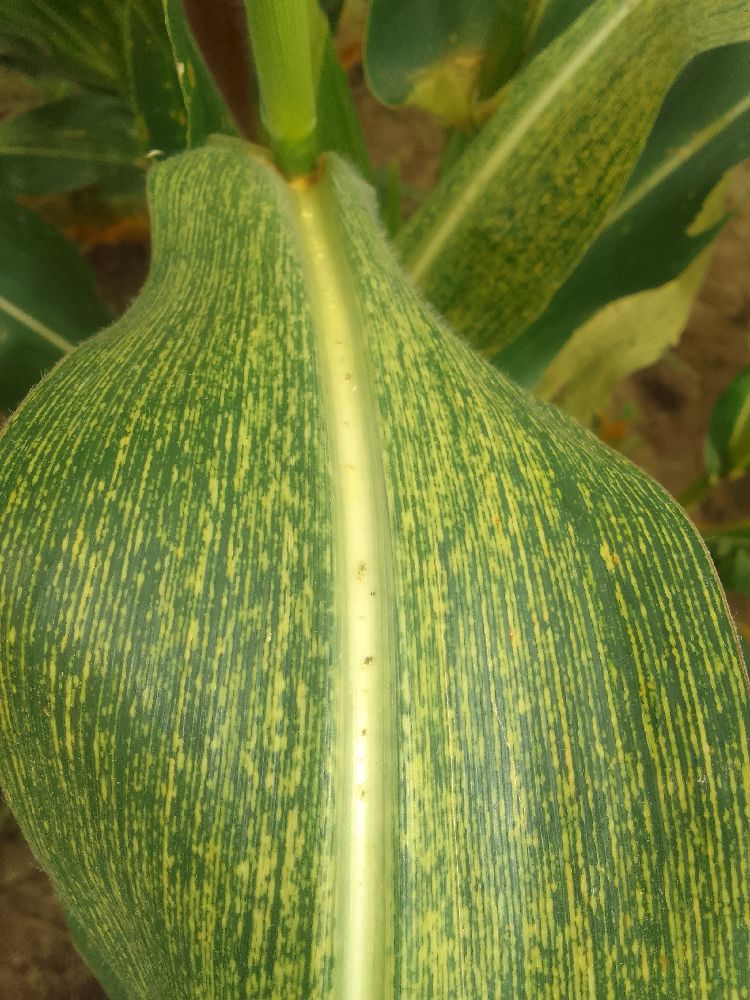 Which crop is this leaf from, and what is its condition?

maize, maize streak virus
